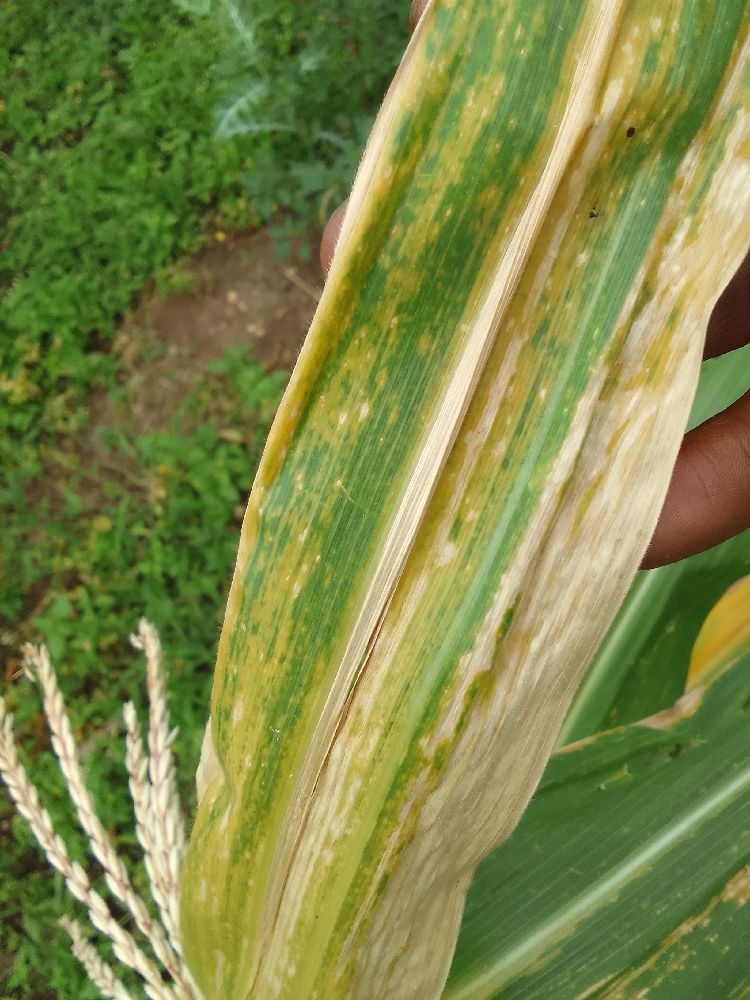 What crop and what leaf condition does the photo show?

maize, maize lethal necrosis
